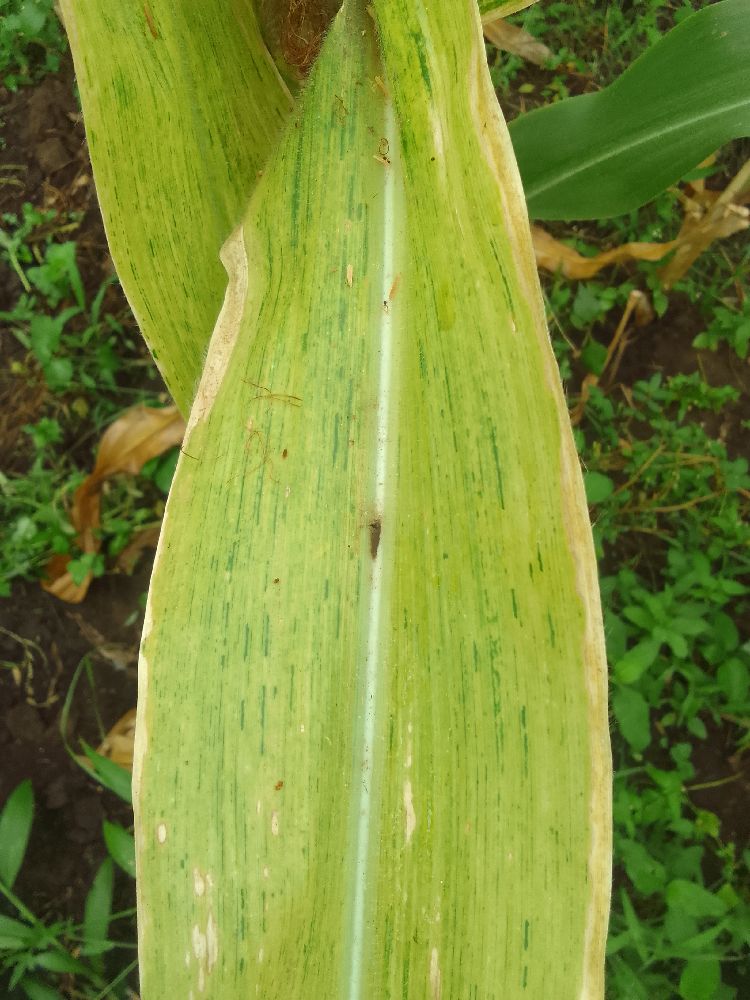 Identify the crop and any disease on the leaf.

maize, maize lethal necrosis
